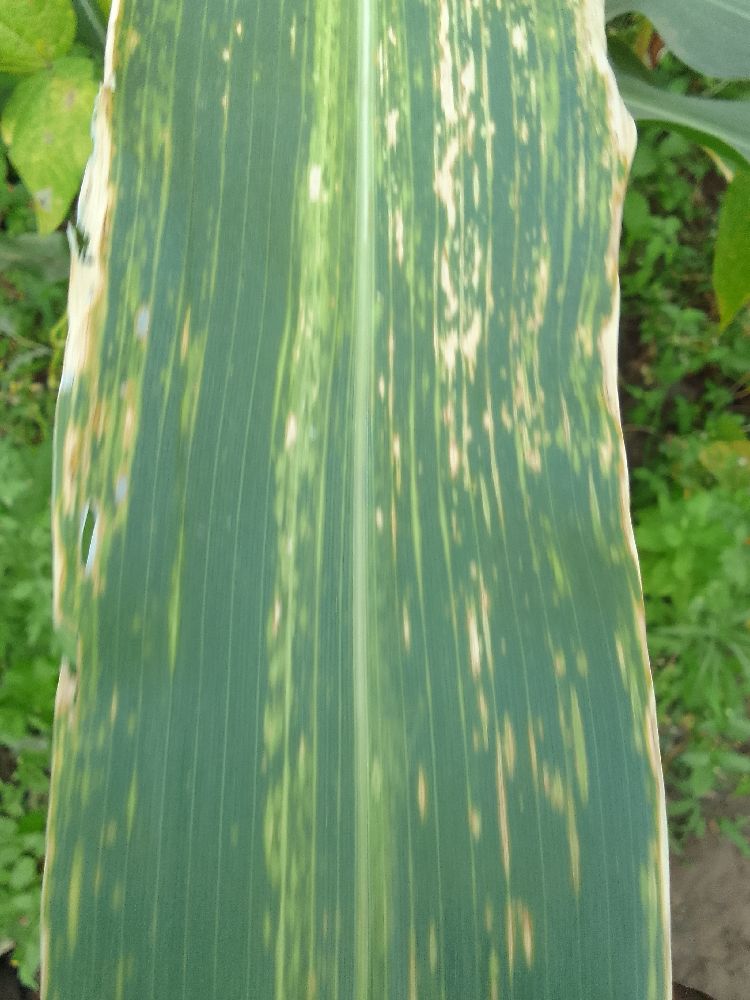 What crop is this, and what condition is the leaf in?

maize, maize lethal necrosis
